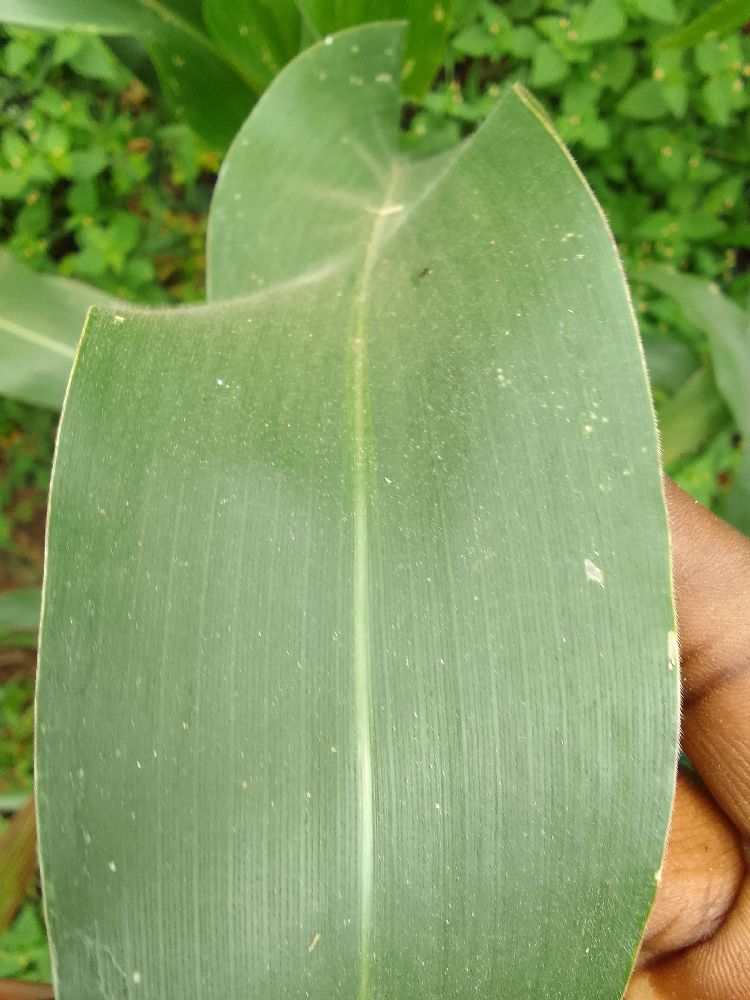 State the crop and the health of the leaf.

maize, healthy
